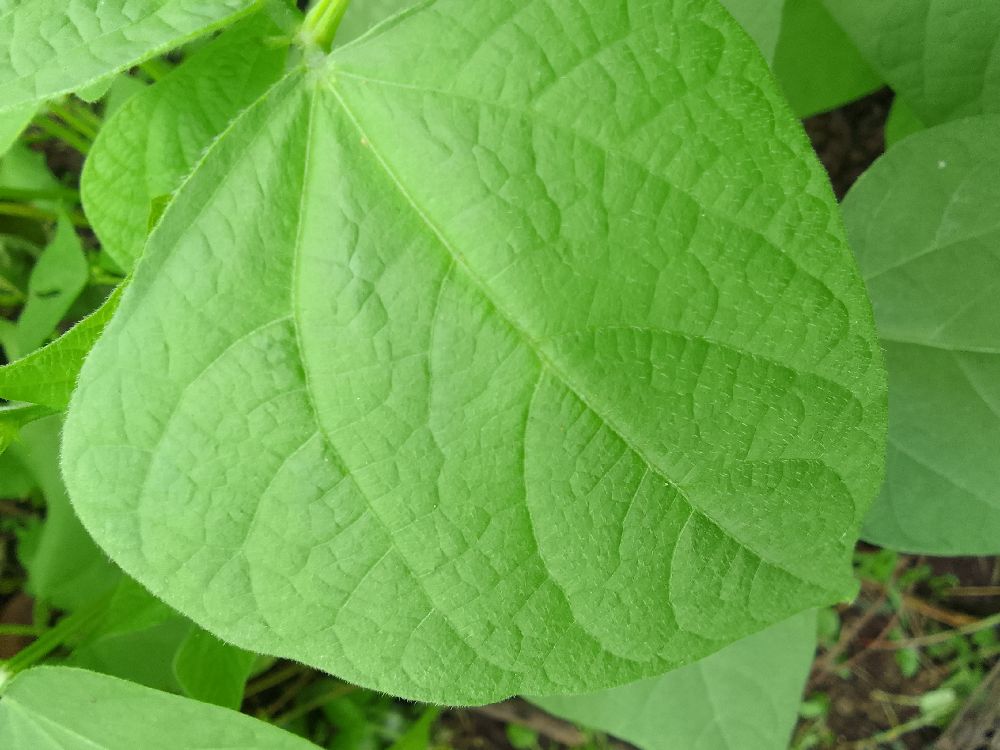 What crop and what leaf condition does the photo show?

common bean, healthy
